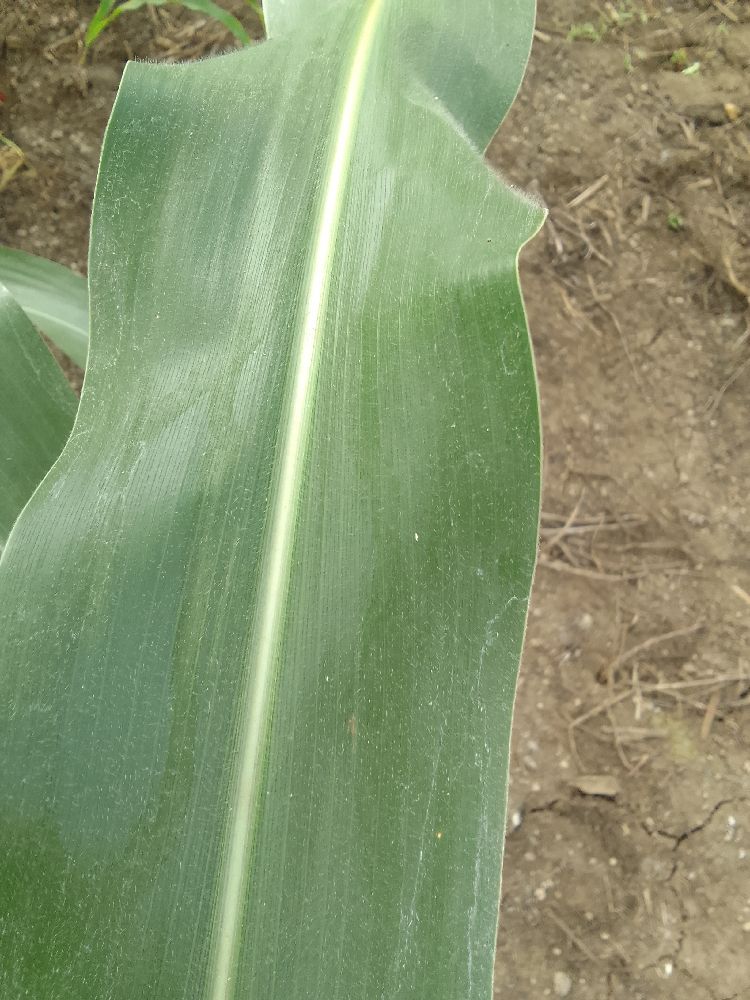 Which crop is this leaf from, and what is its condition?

maize, healthy
